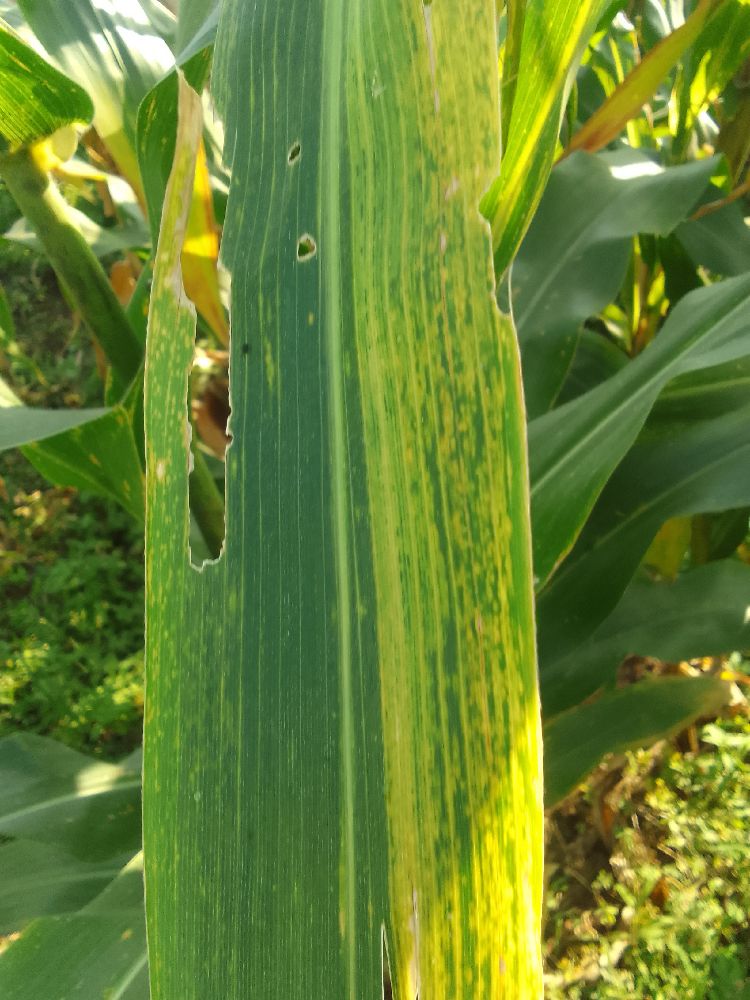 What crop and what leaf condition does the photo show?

maize, maize lethal necrosis
